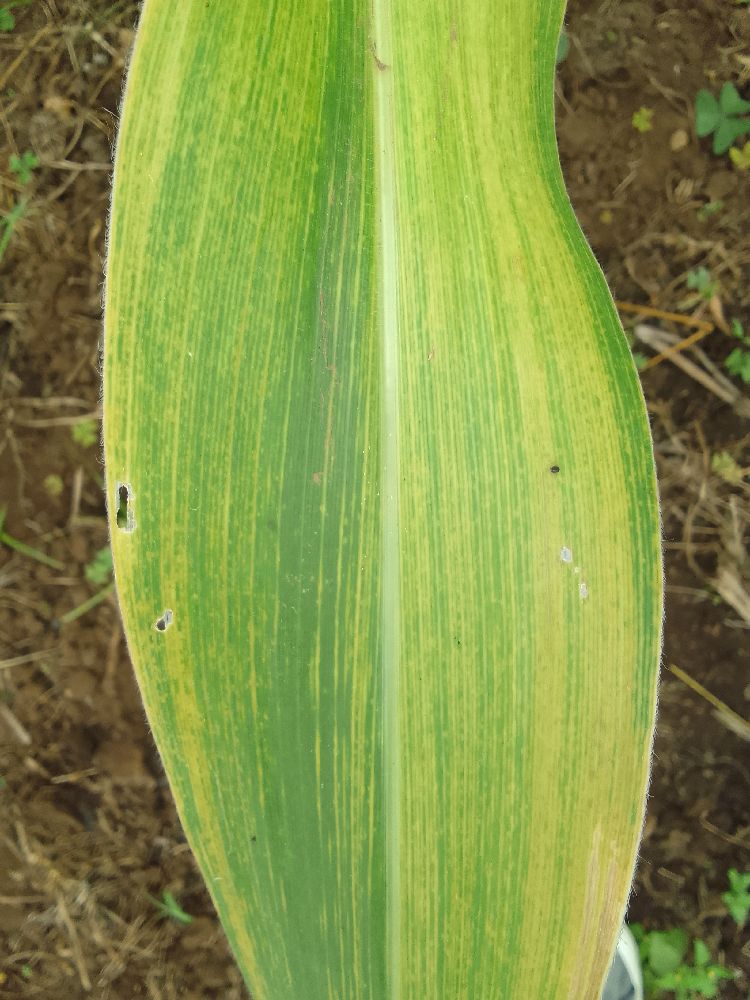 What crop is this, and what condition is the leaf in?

maize, maize lethal necrosis
